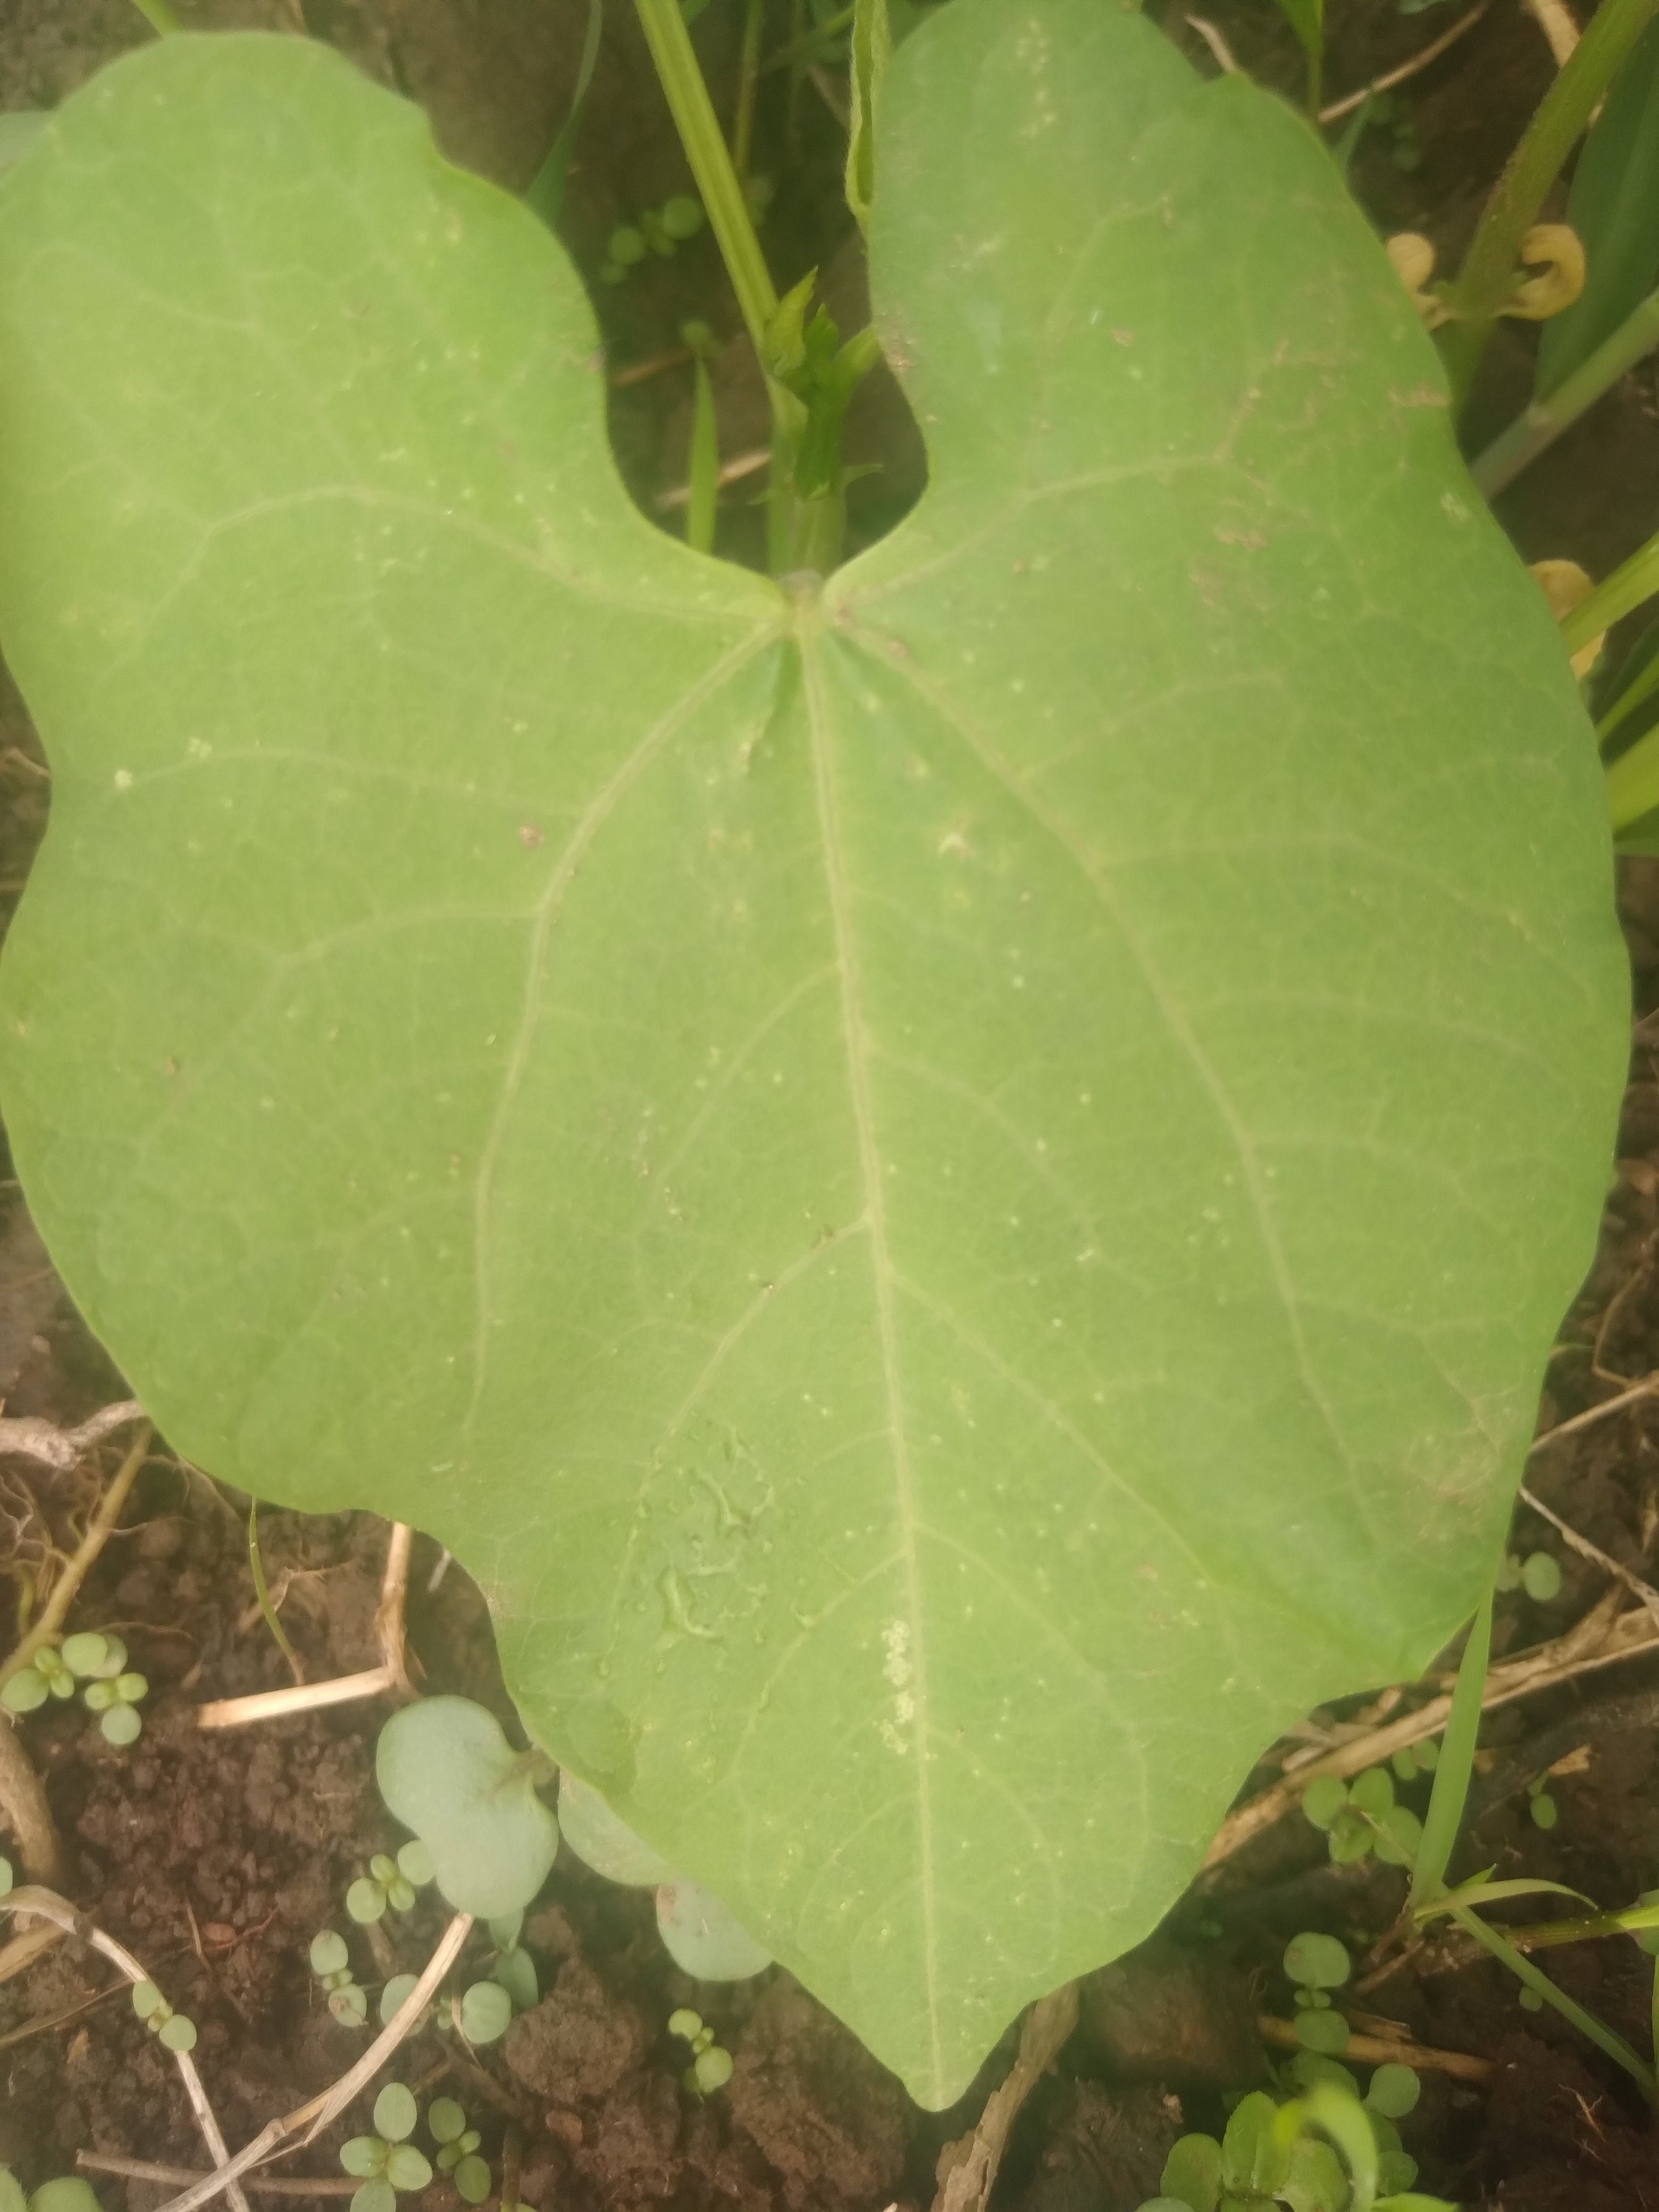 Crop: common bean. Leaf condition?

healthy
